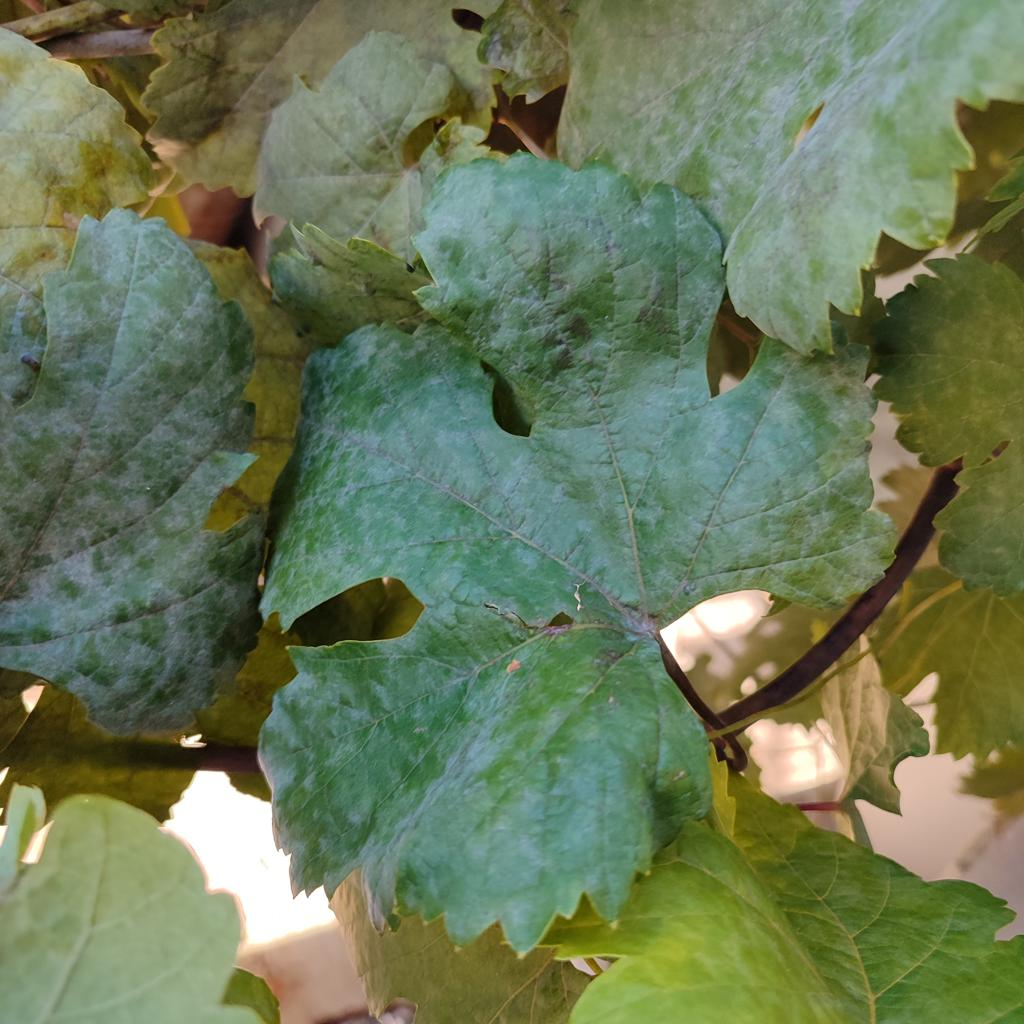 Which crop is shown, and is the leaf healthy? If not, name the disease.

grapevine, powdery mildew
